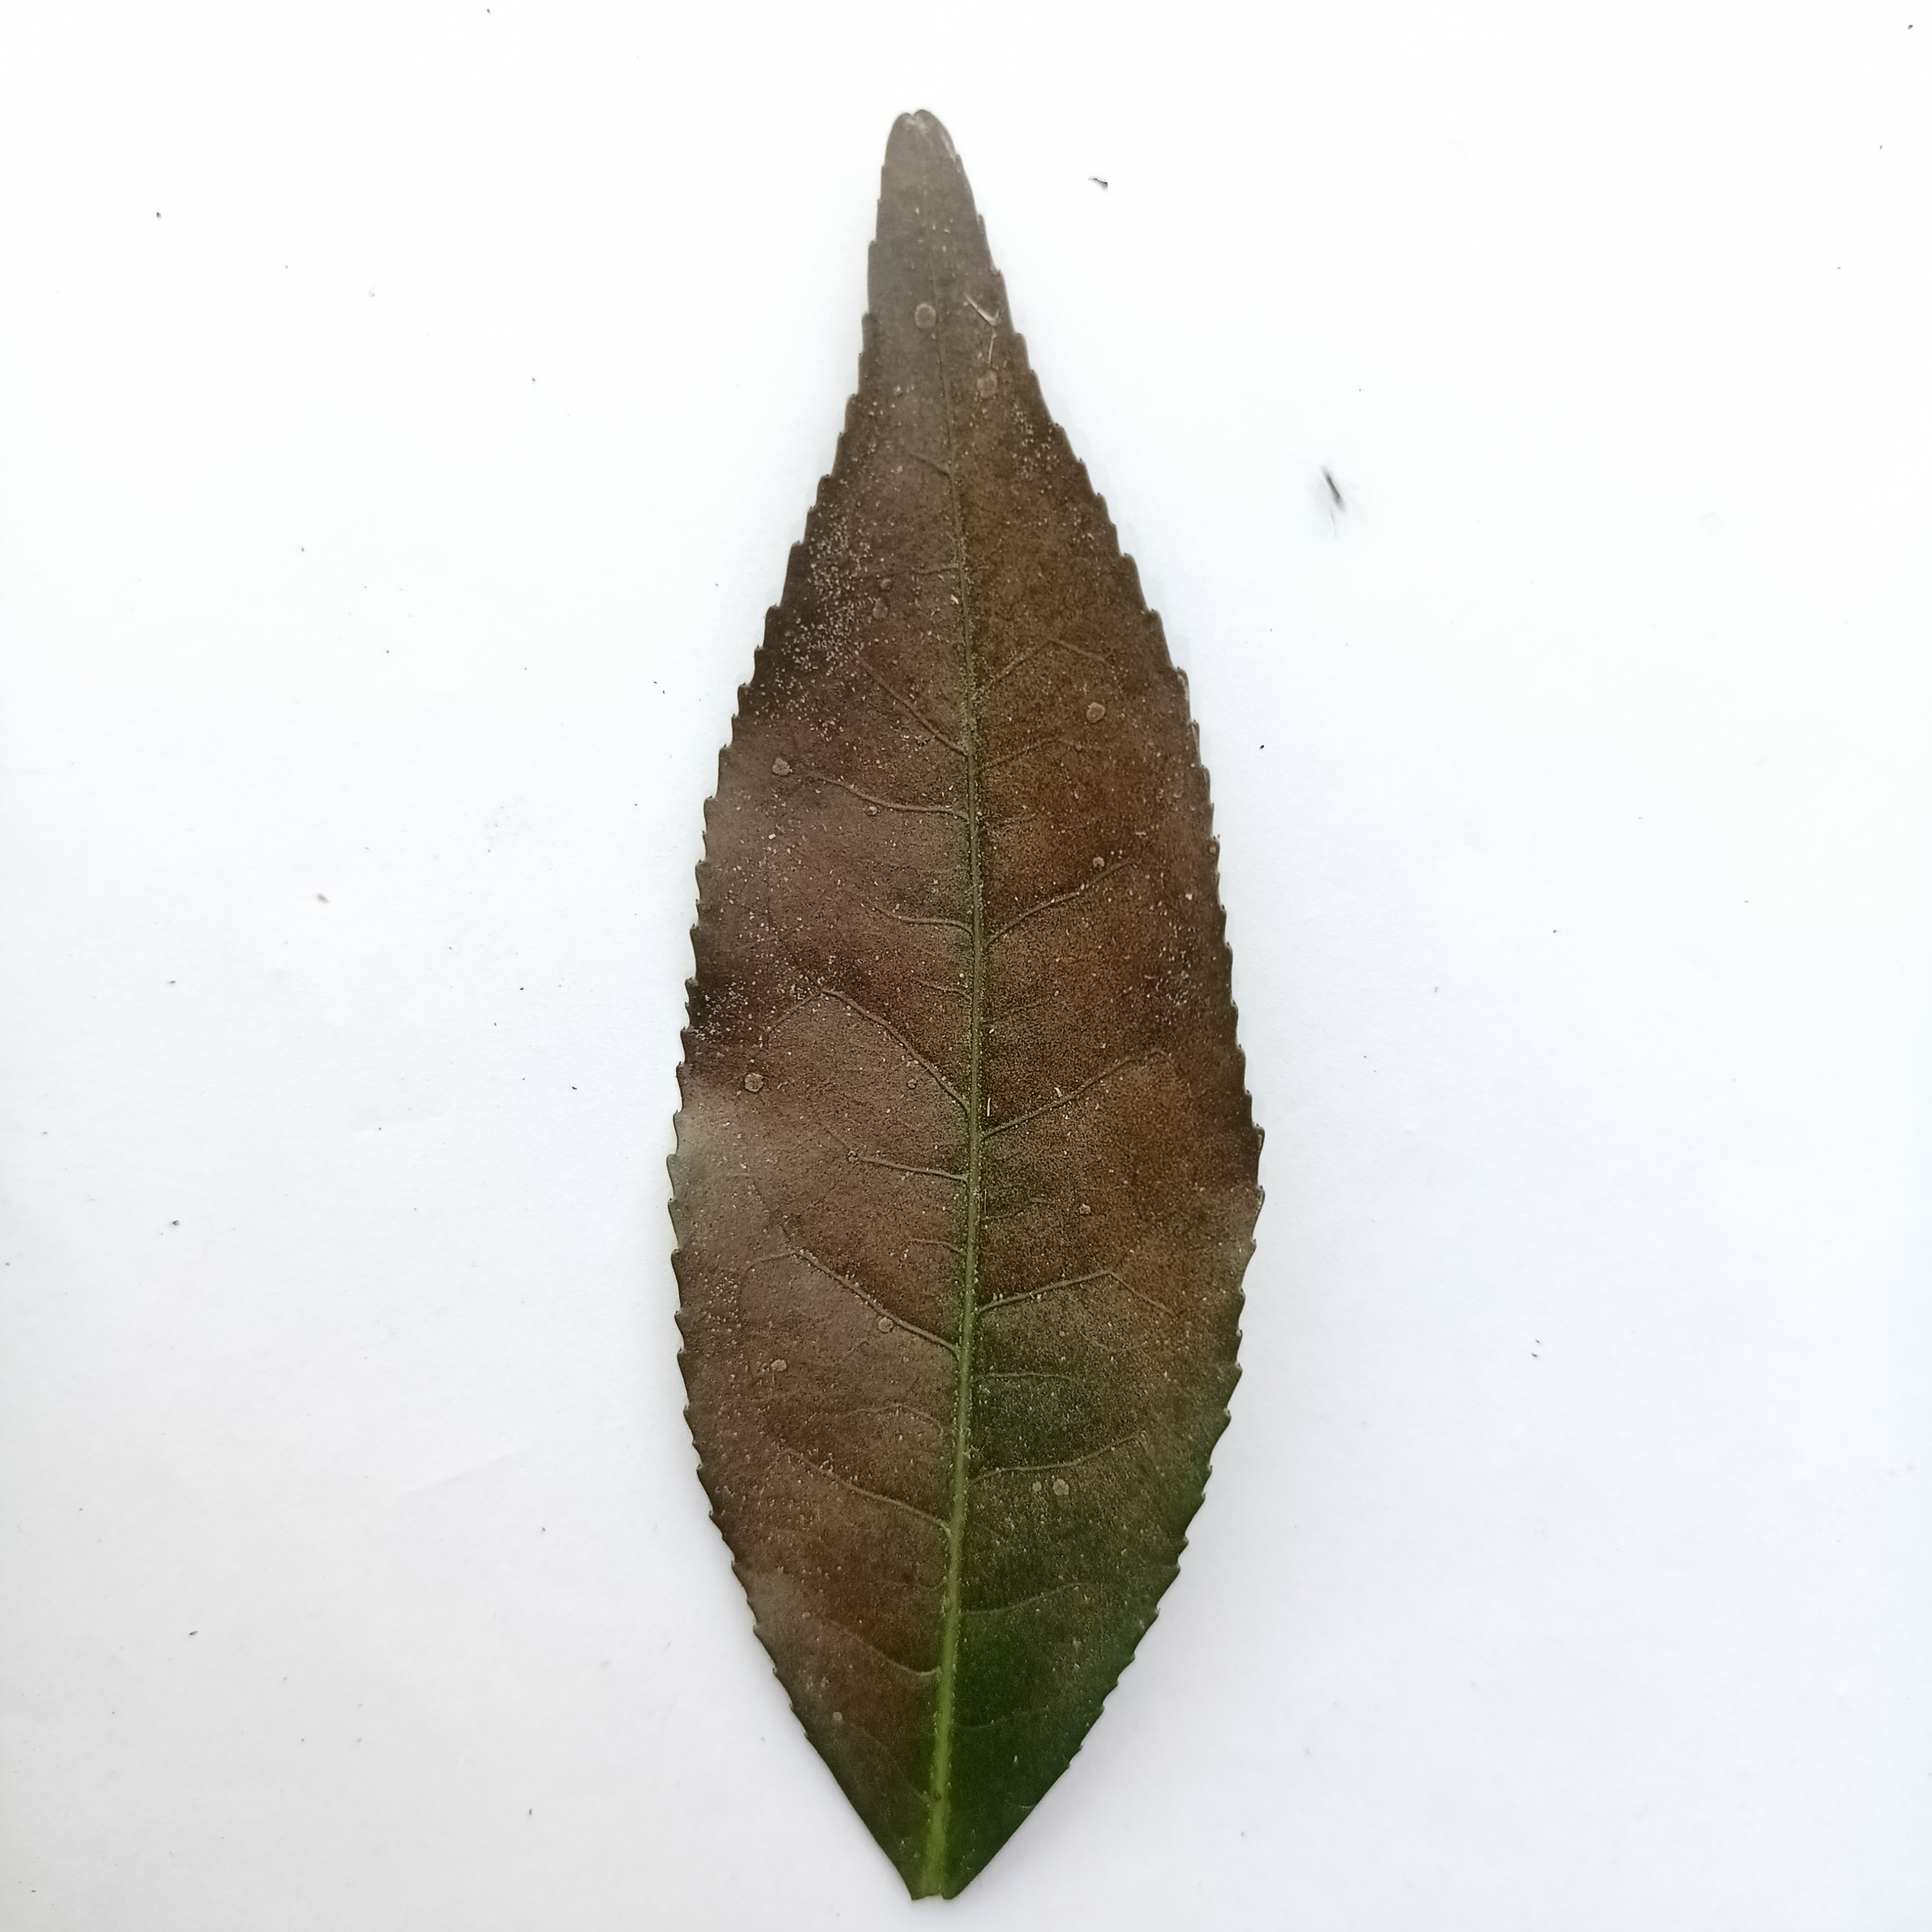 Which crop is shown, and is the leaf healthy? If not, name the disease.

tea, red rust
